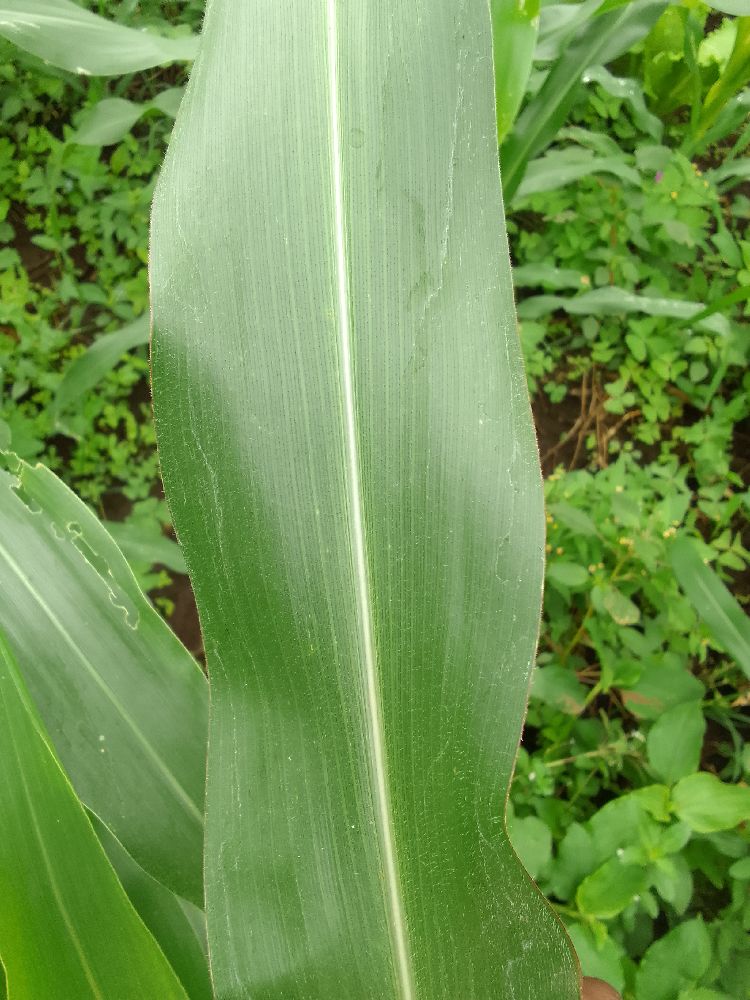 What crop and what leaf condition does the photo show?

maize, healthy
